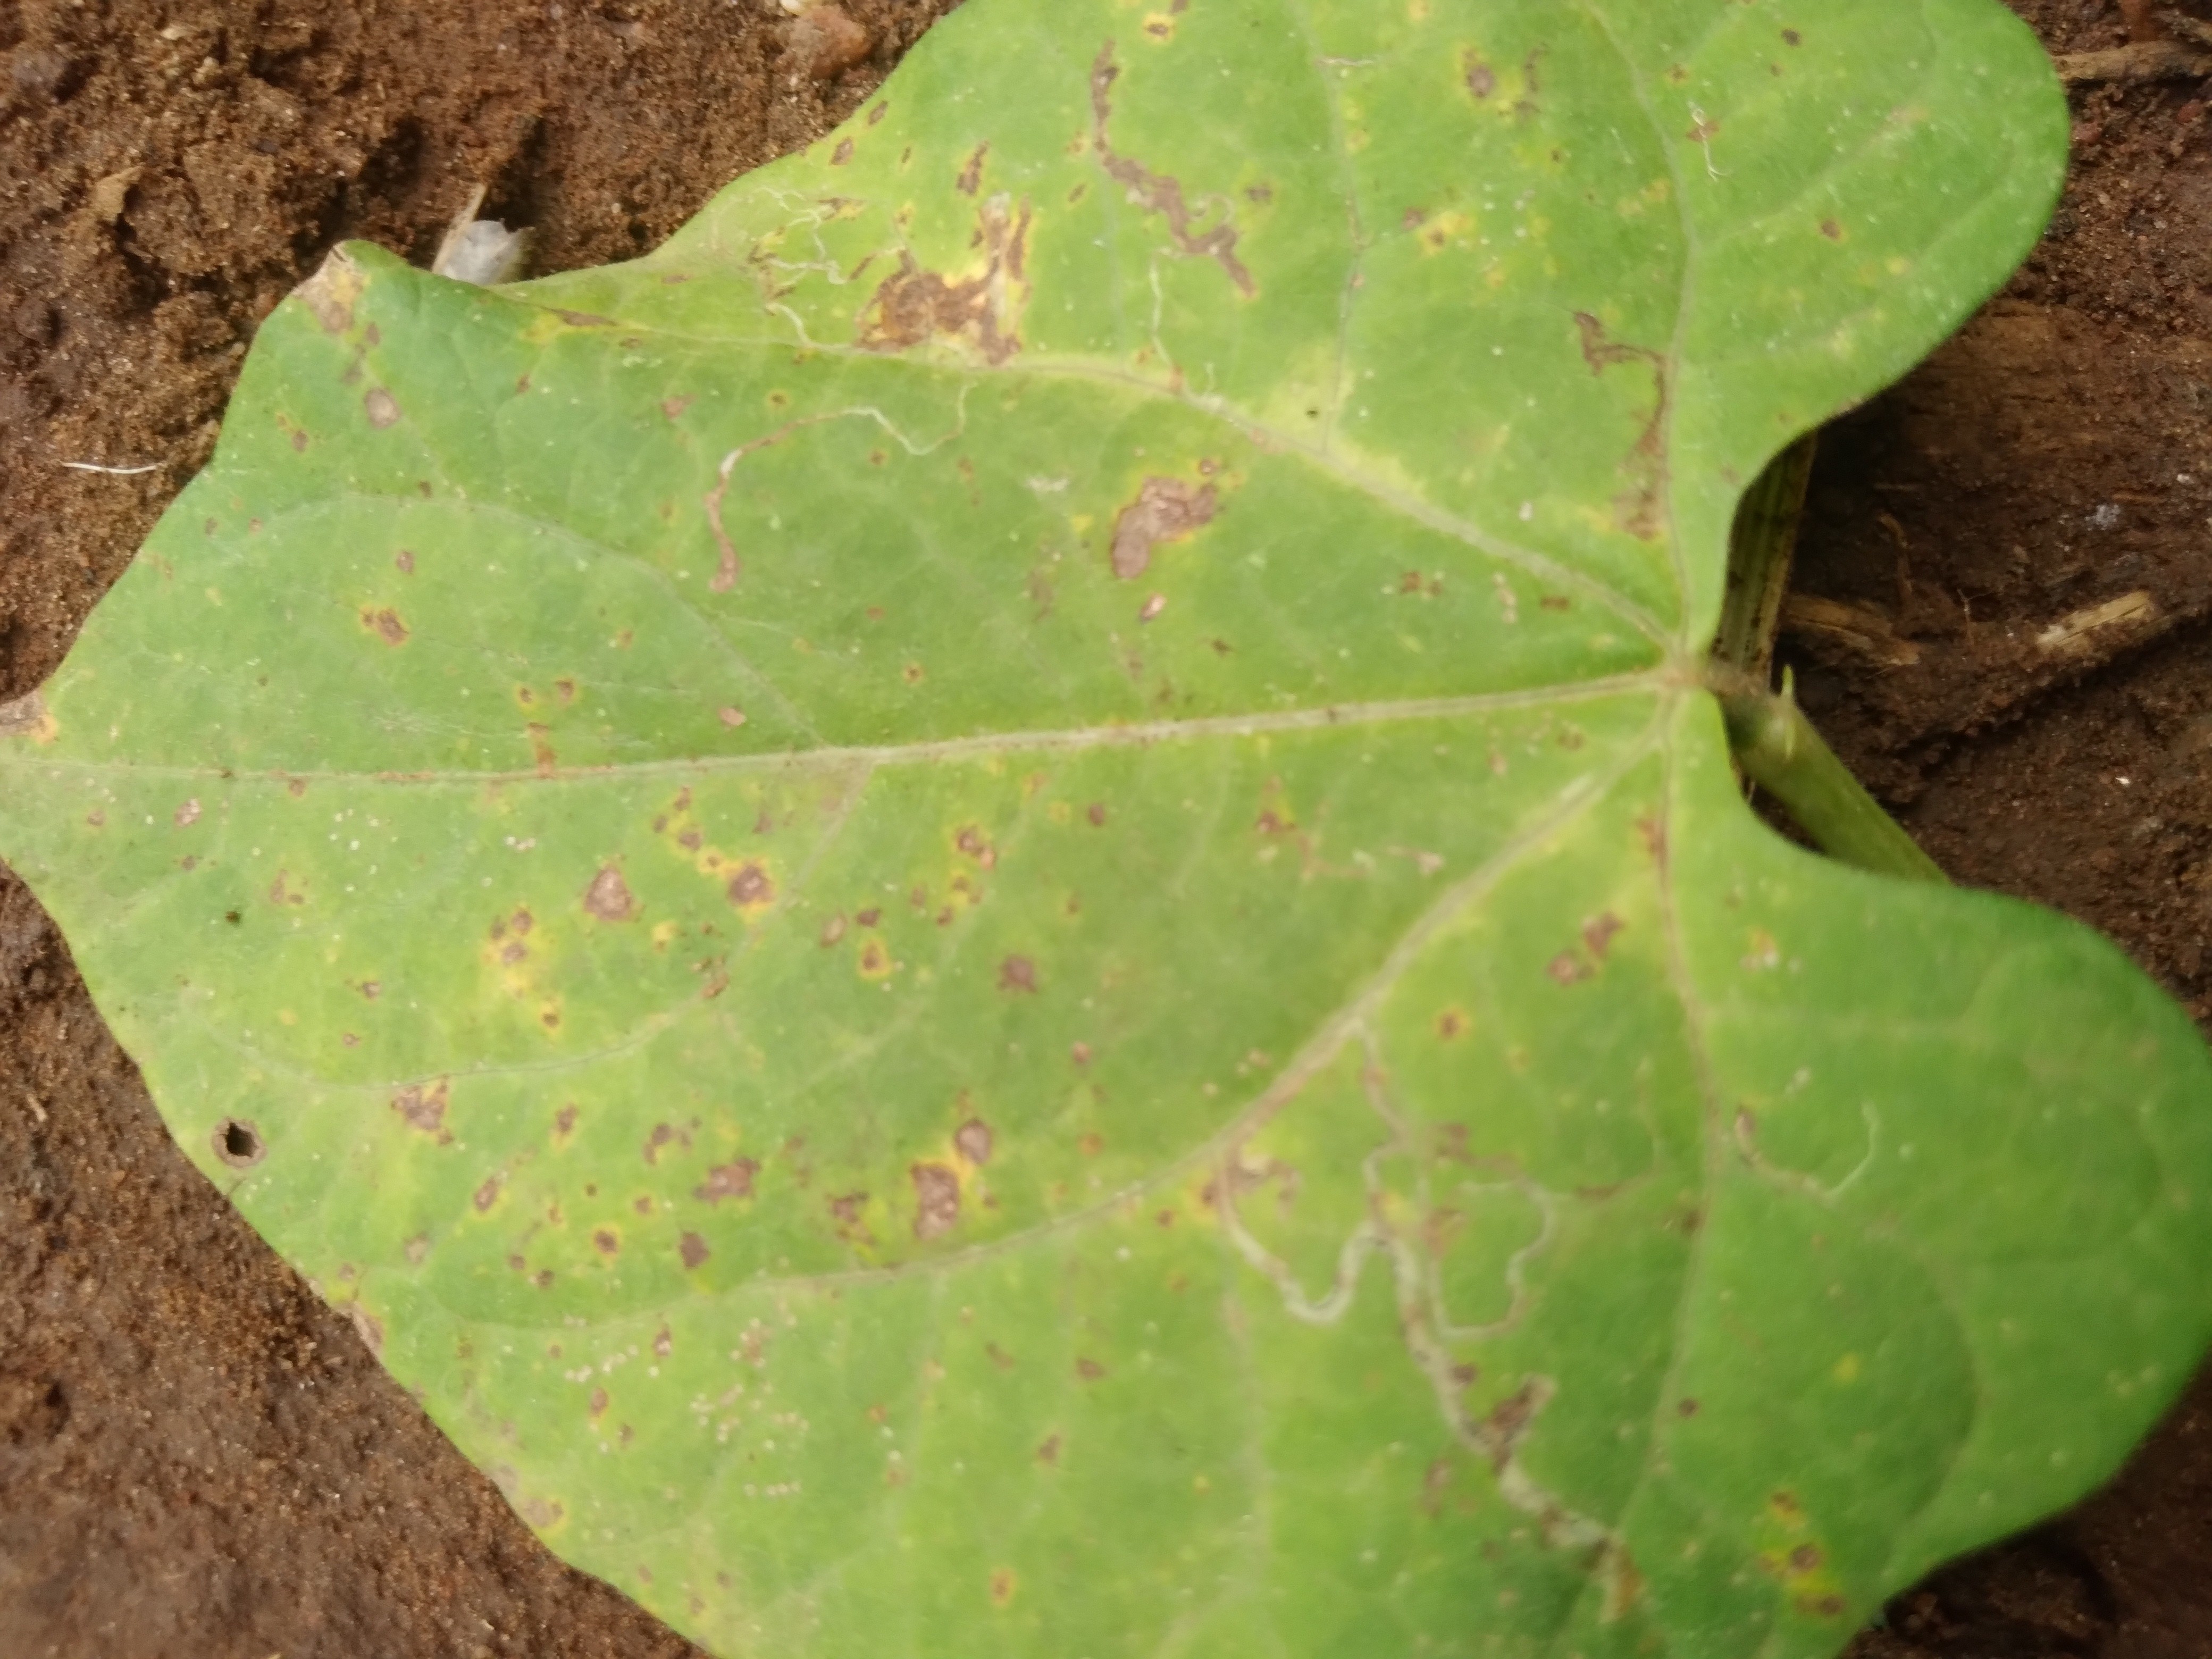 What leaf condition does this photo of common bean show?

rust
